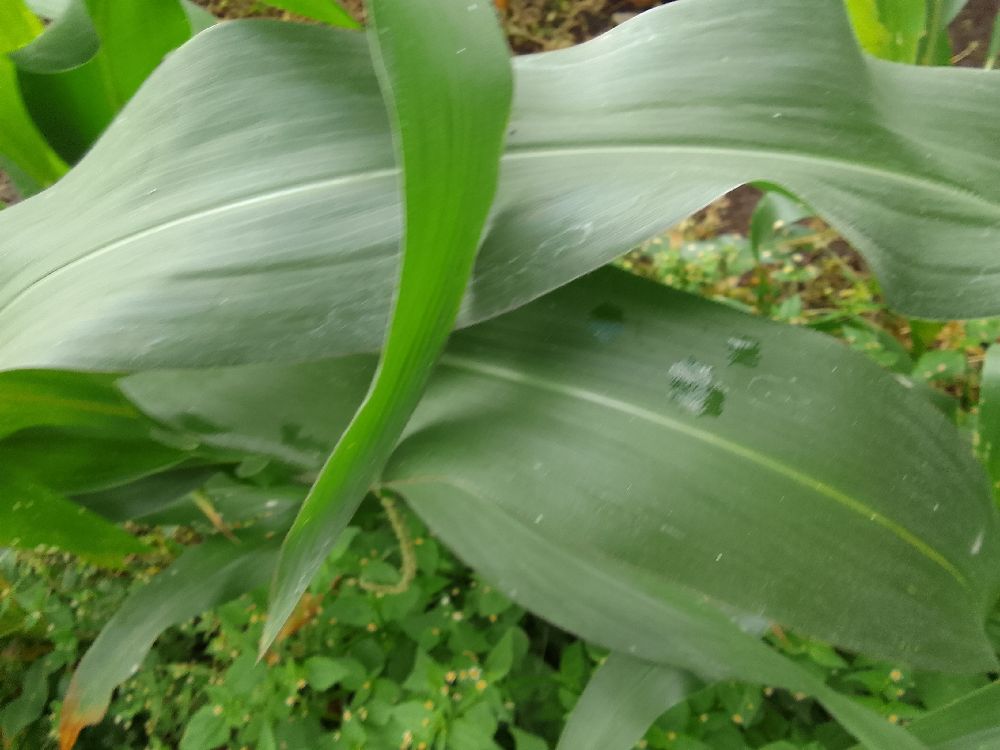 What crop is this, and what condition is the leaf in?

maize, healthy
